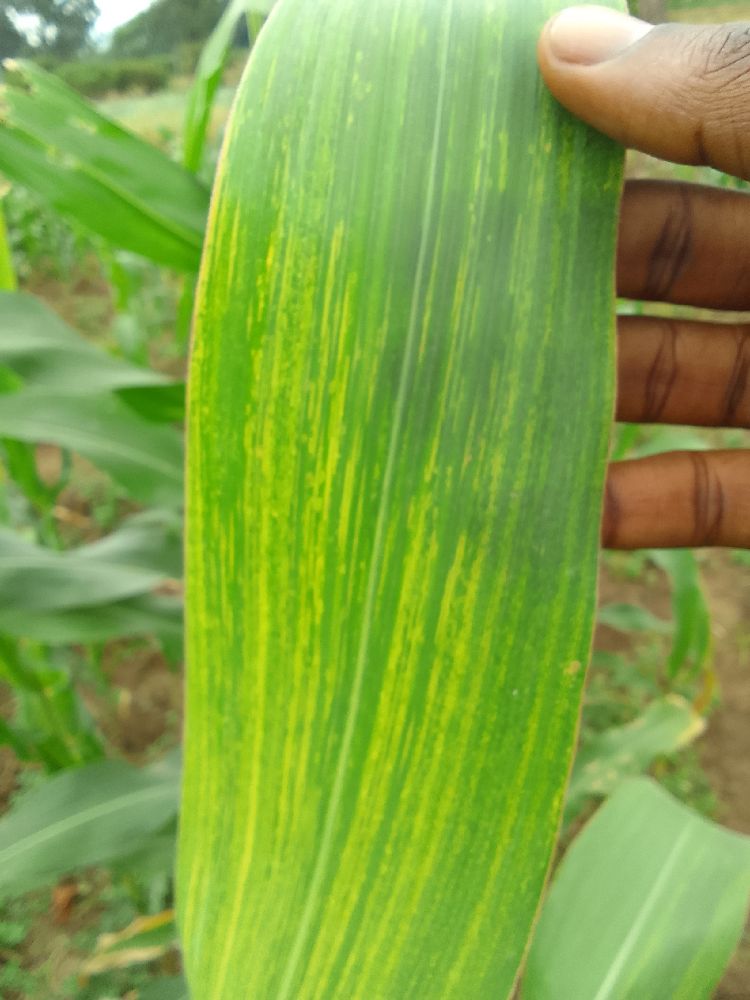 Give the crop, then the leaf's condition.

maize, maize lethal necrosis
